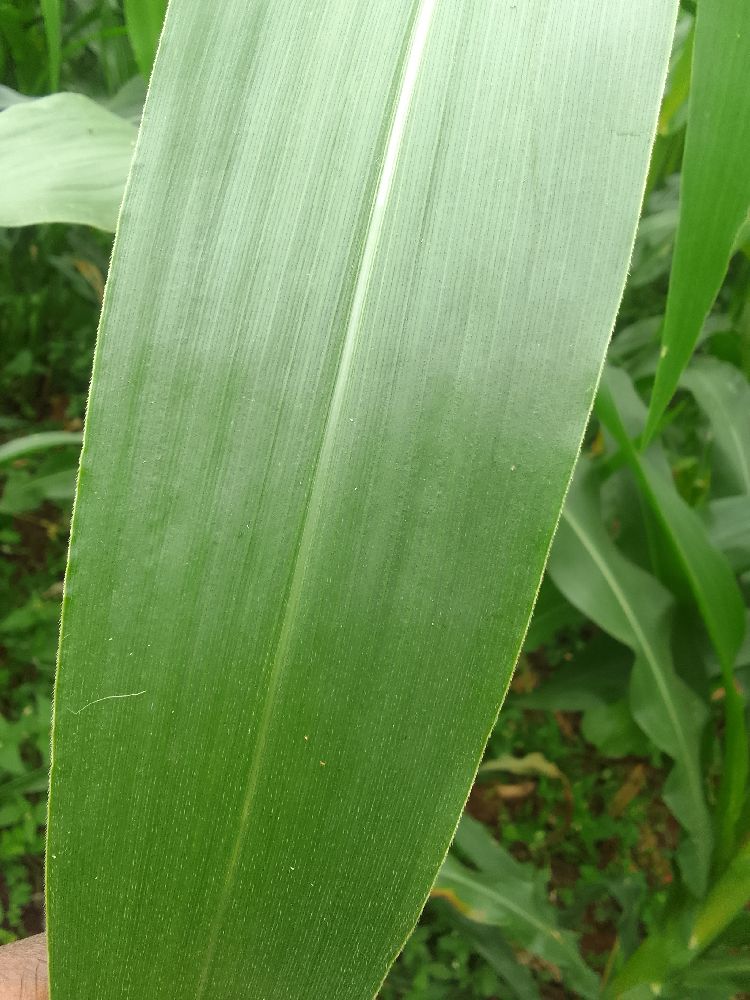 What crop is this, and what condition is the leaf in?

maize, healthy
